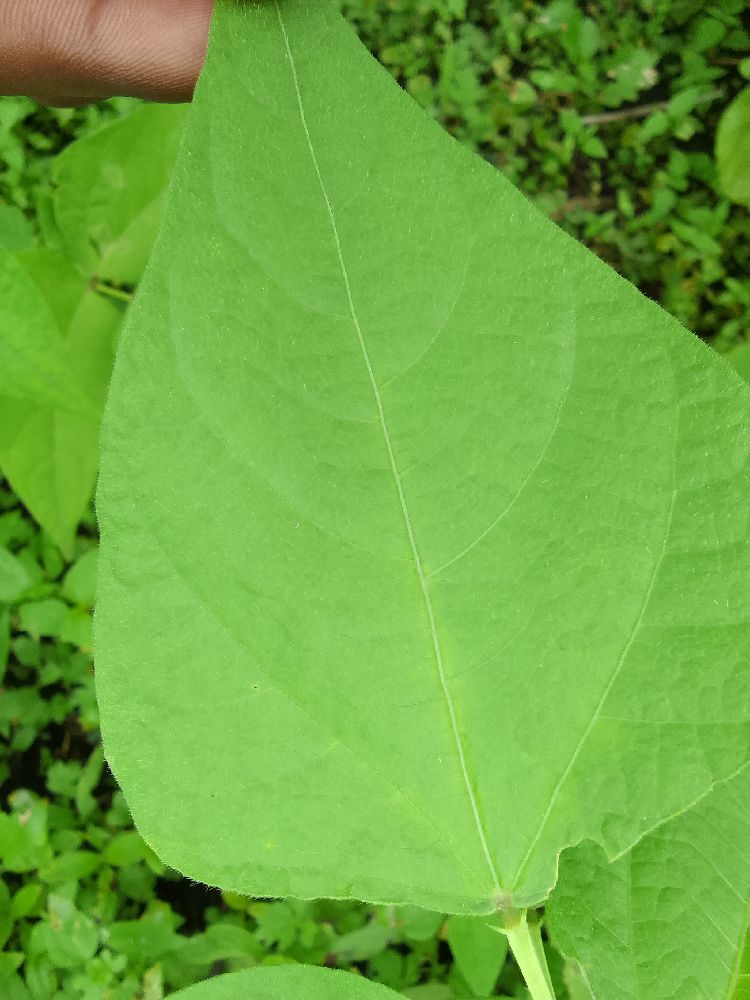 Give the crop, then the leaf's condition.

common bean, healthy
